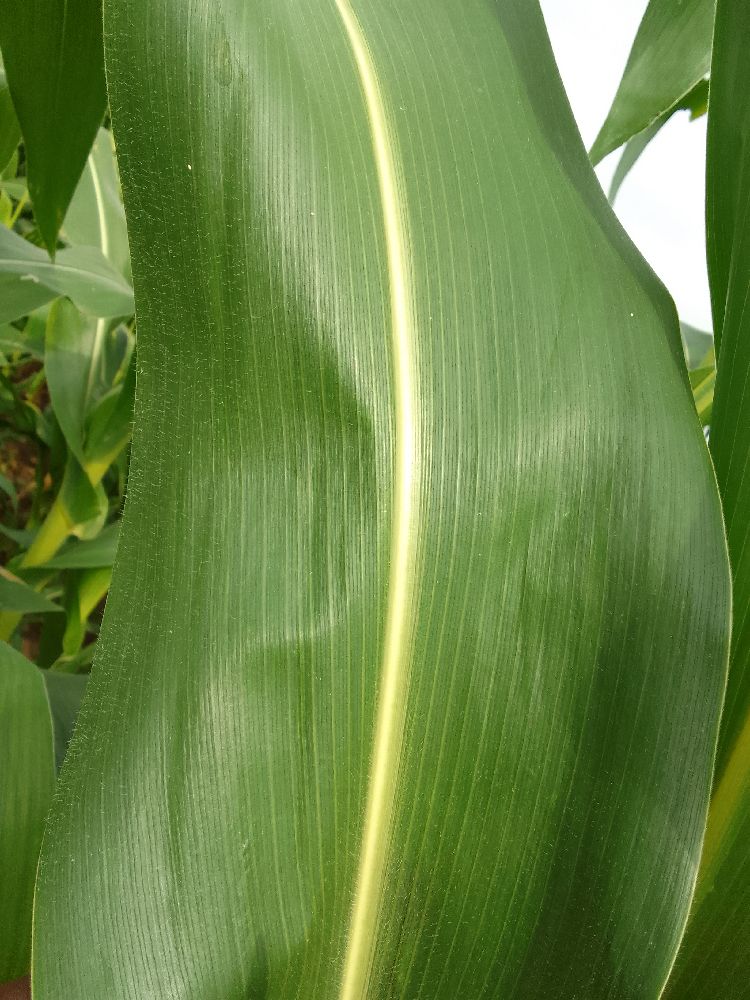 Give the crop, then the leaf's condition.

maize, healthy
